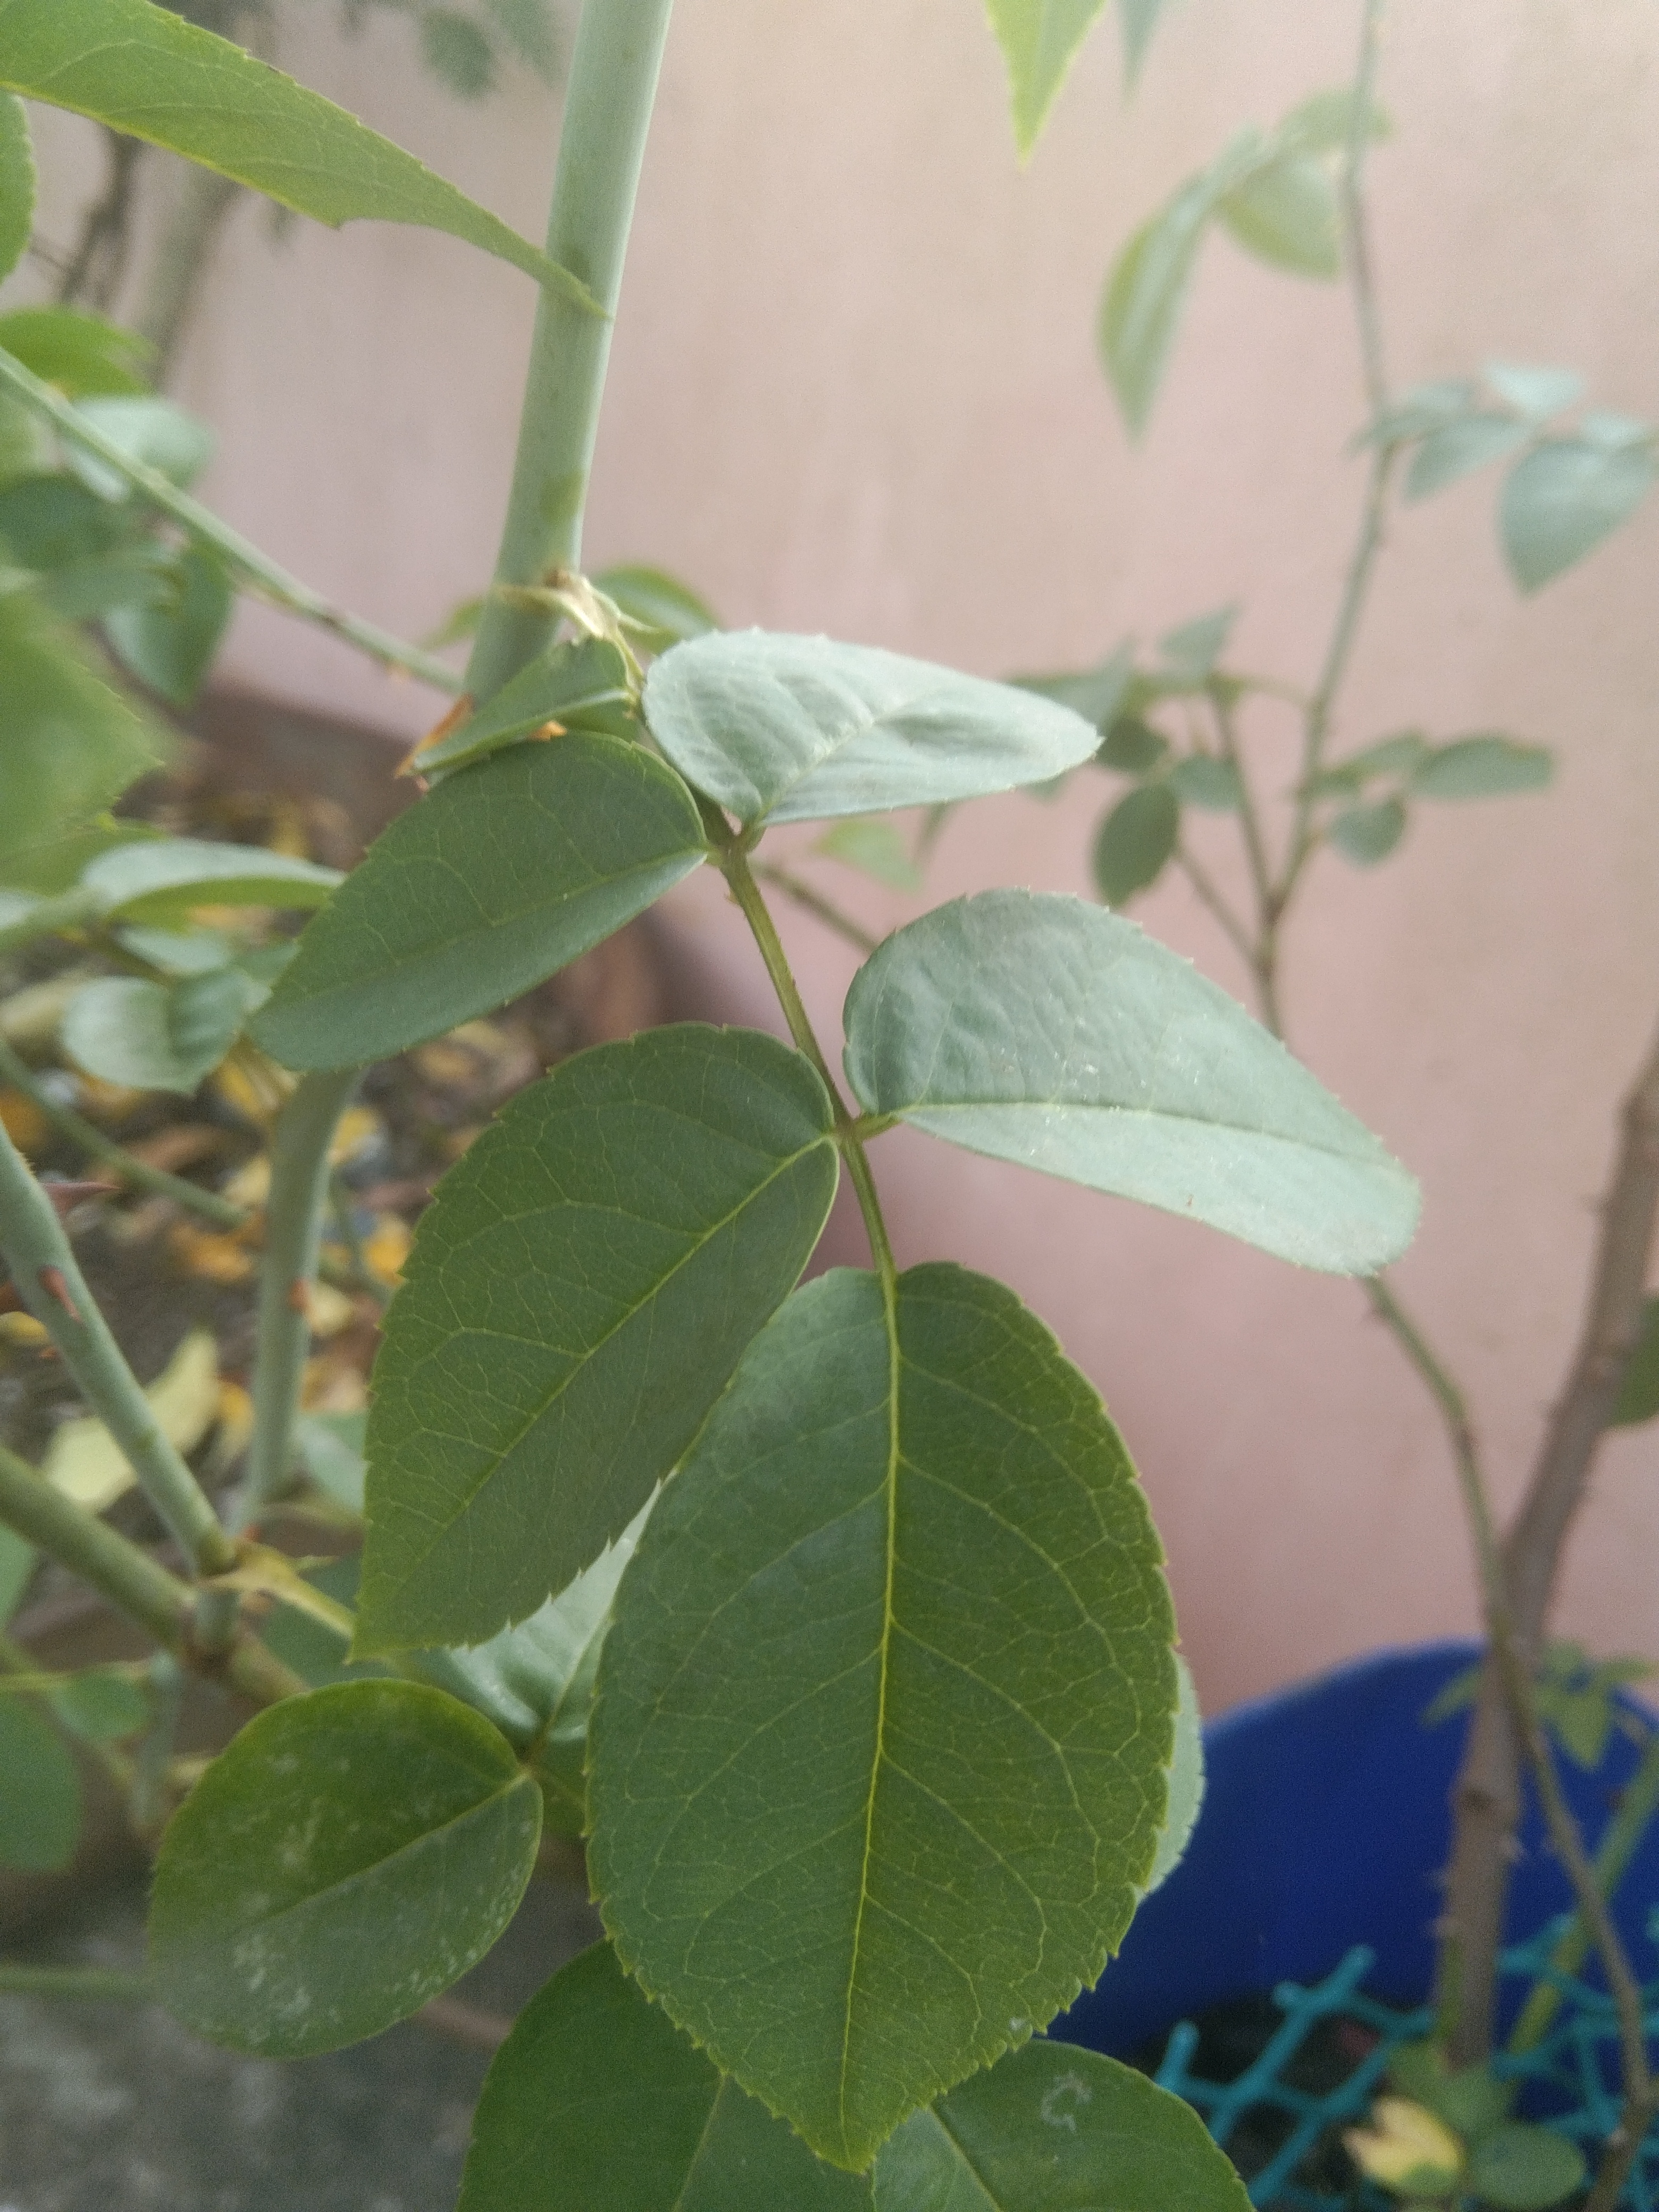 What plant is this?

rose
